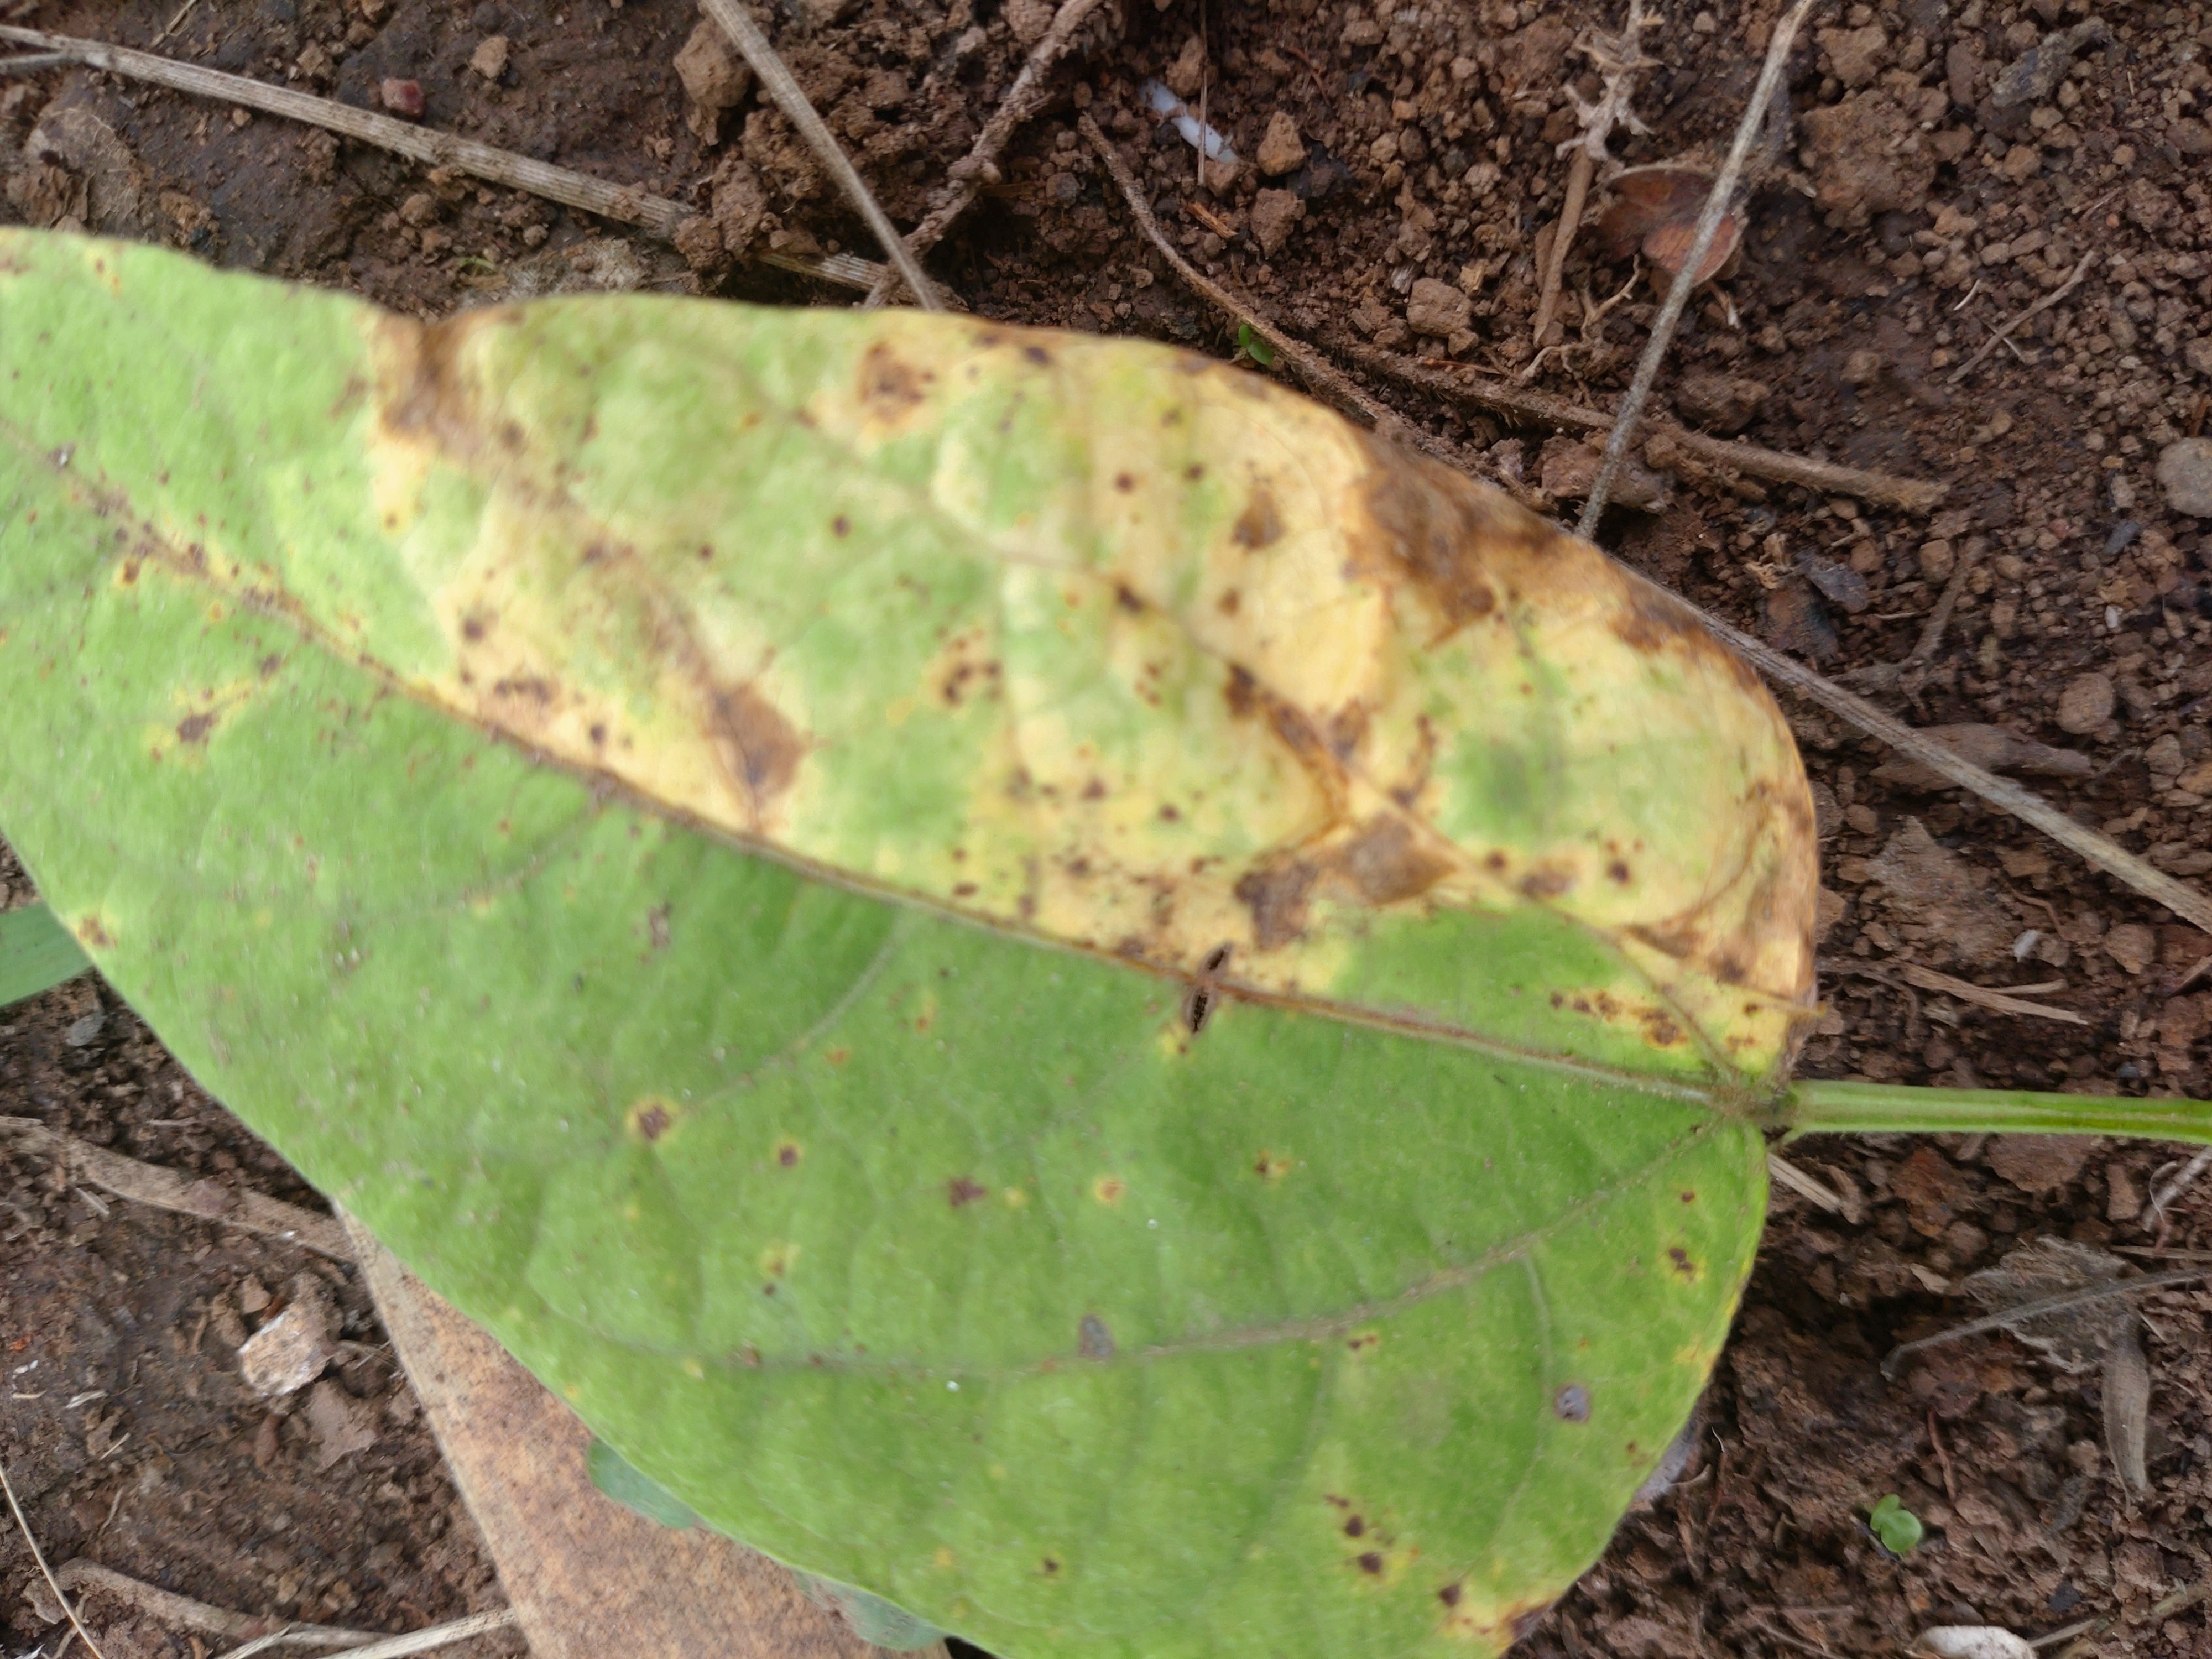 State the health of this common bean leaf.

rust
